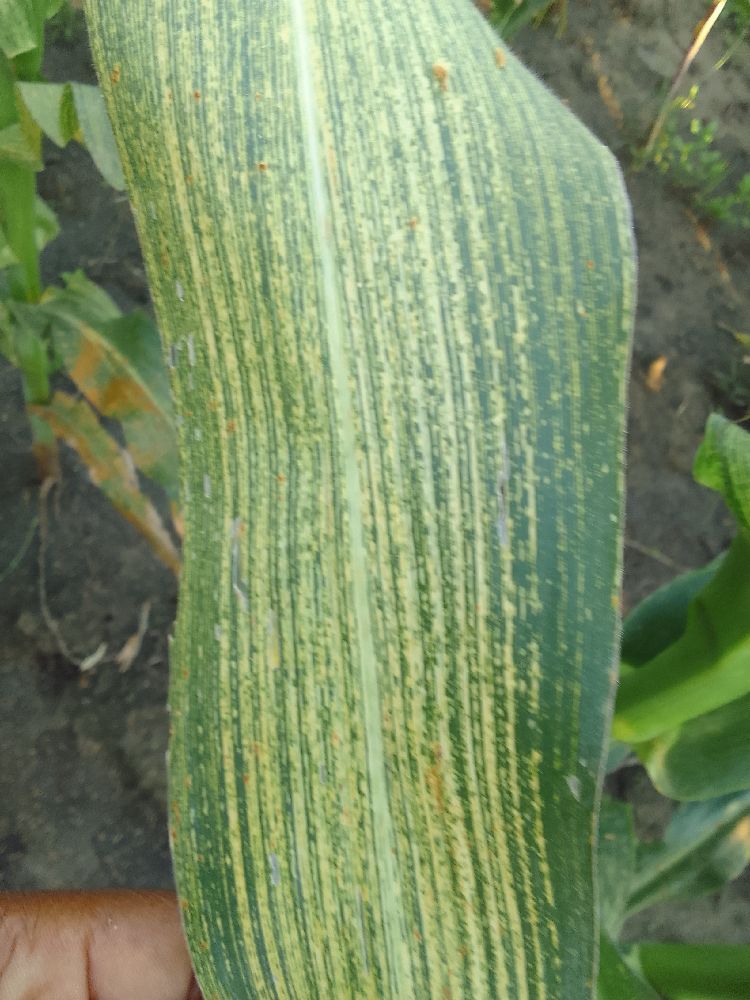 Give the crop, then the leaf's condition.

maize, maize streak virus
